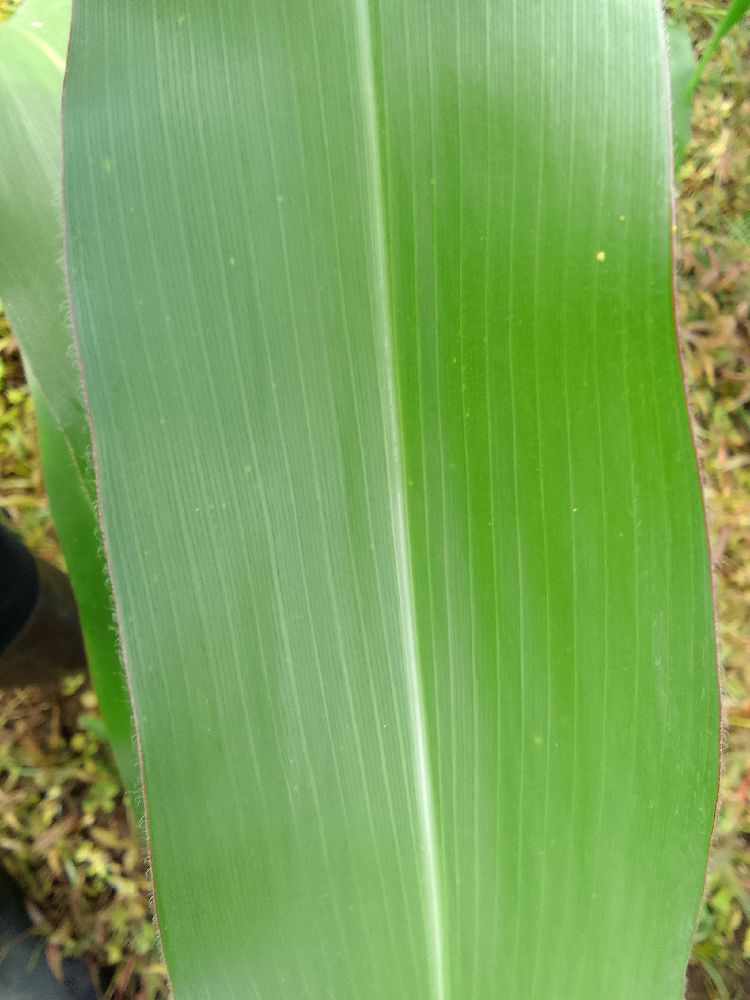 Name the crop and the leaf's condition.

maize, healthy
